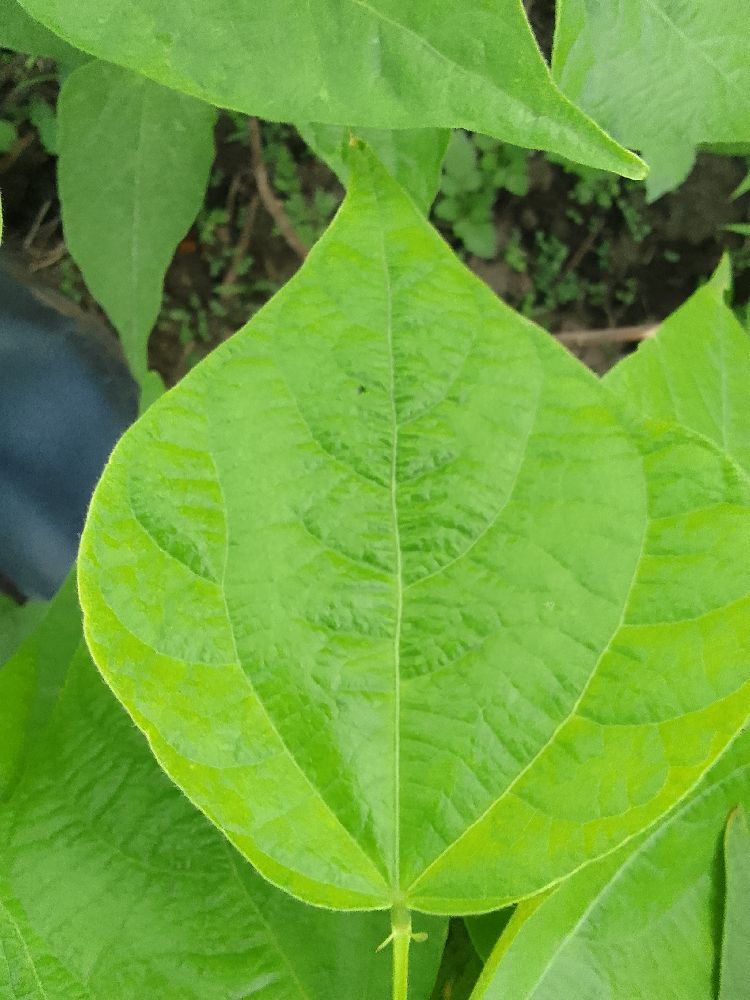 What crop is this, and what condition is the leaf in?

common bean, healthy
